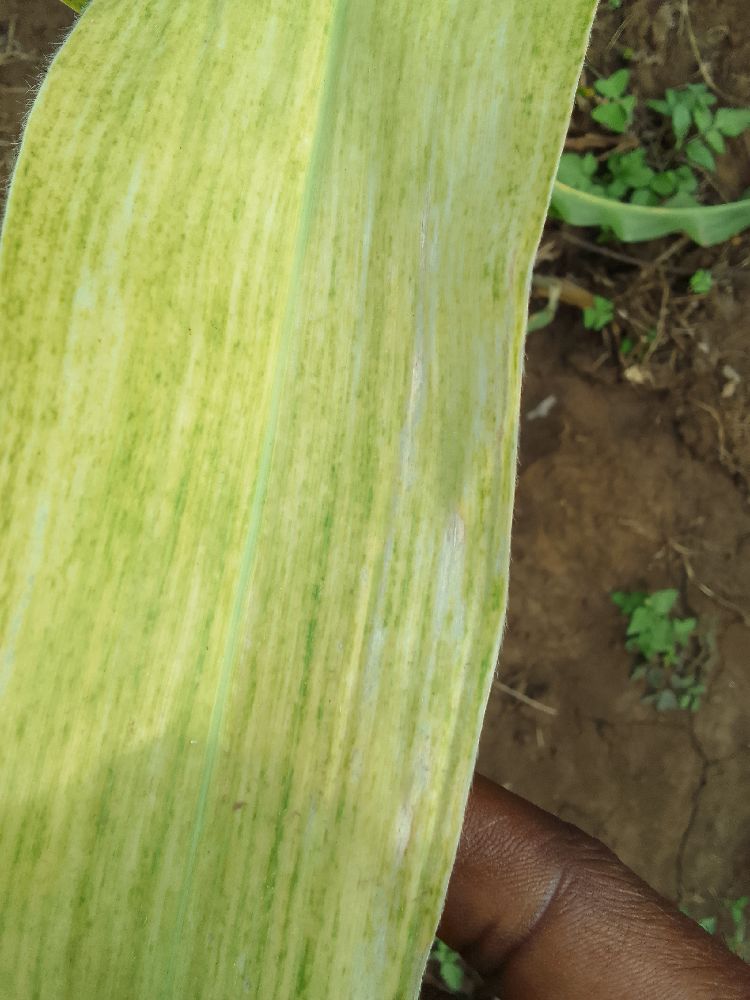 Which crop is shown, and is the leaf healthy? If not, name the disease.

maize, maize lethal necrosis
